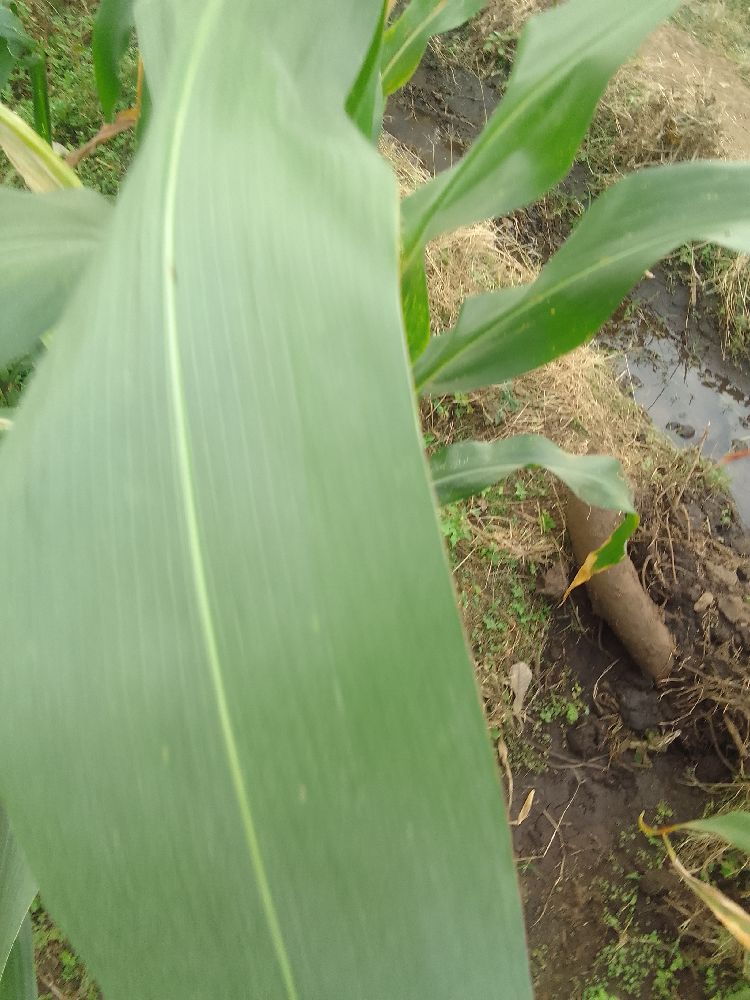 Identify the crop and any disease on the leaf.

maize, healthy
